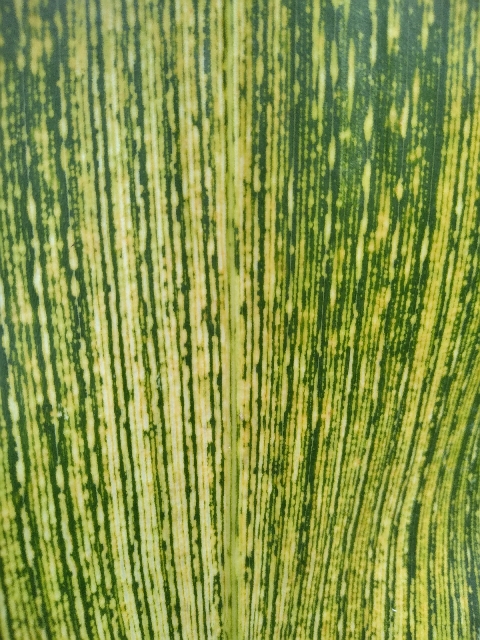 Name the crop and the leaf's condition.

maize, maize streak virus
